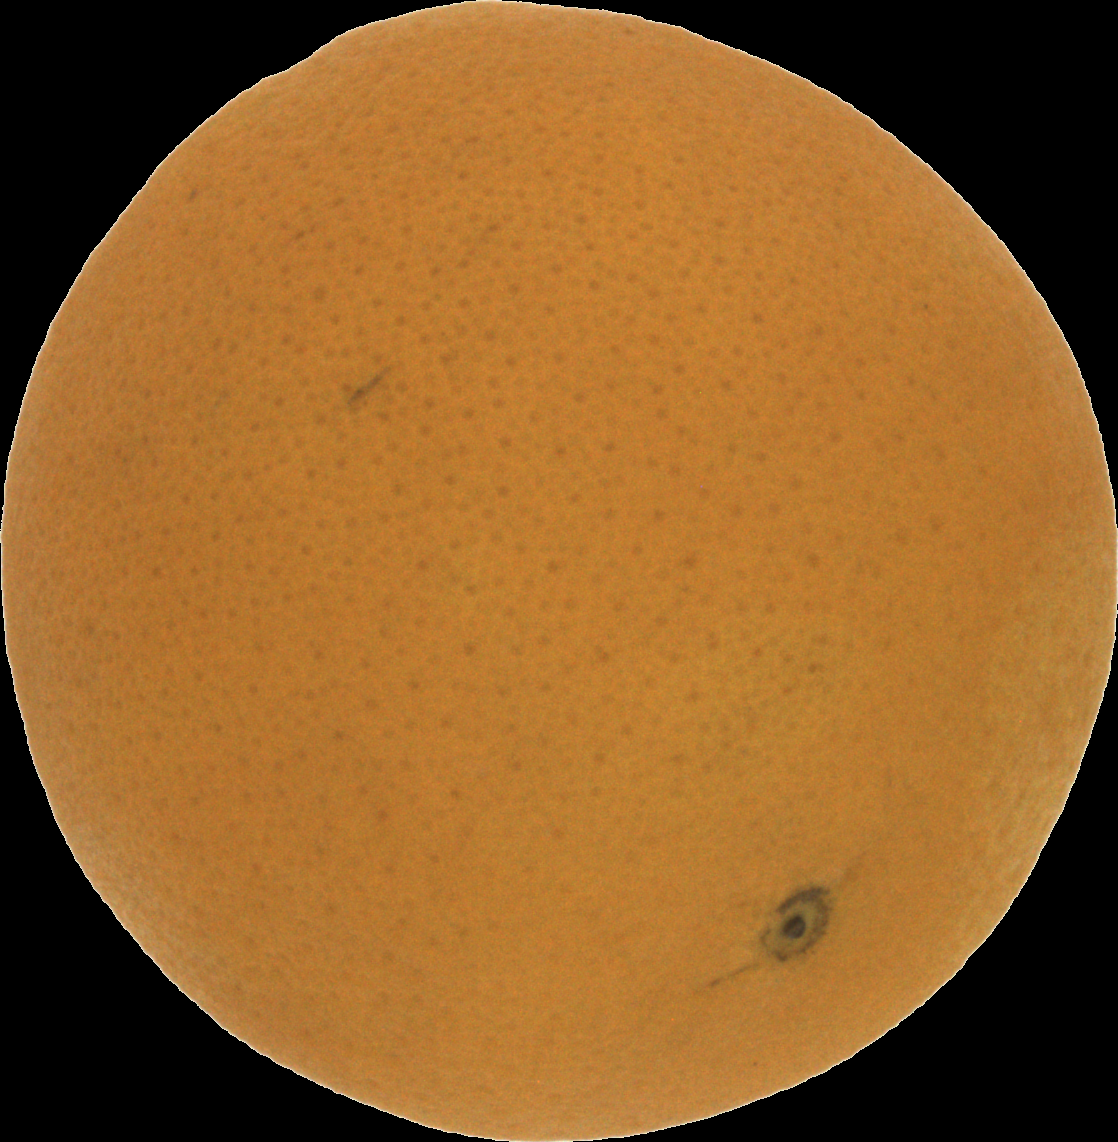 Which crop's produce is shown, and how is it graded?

orange, good
